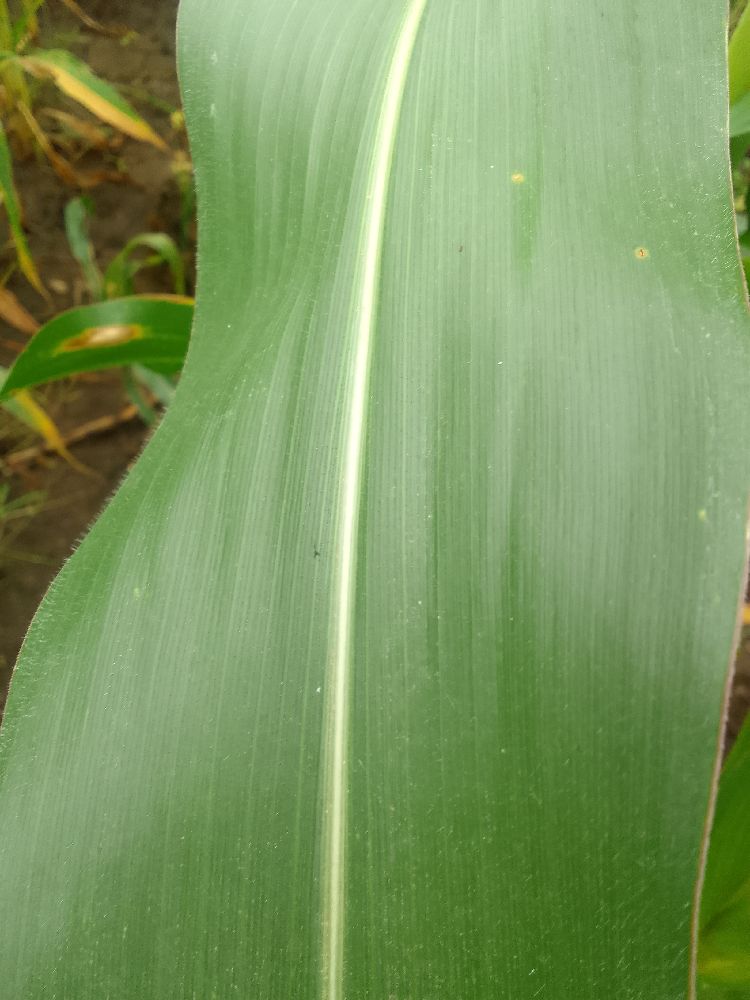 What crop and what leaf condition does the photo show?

maize, healthy
